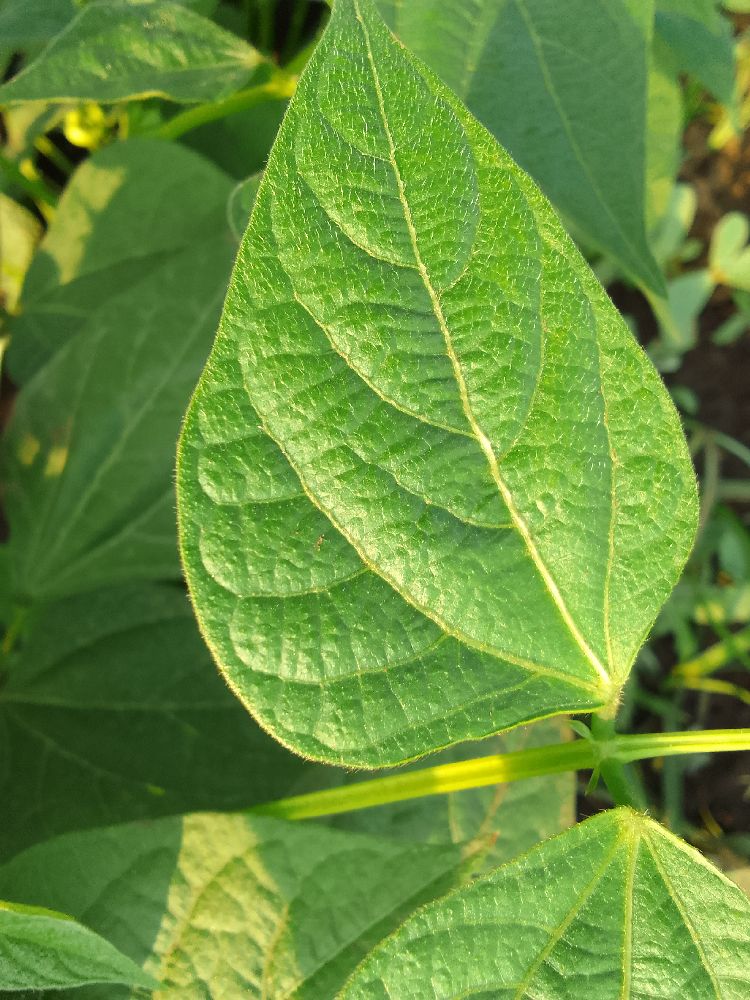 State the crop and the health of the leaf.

common bean, healthy
